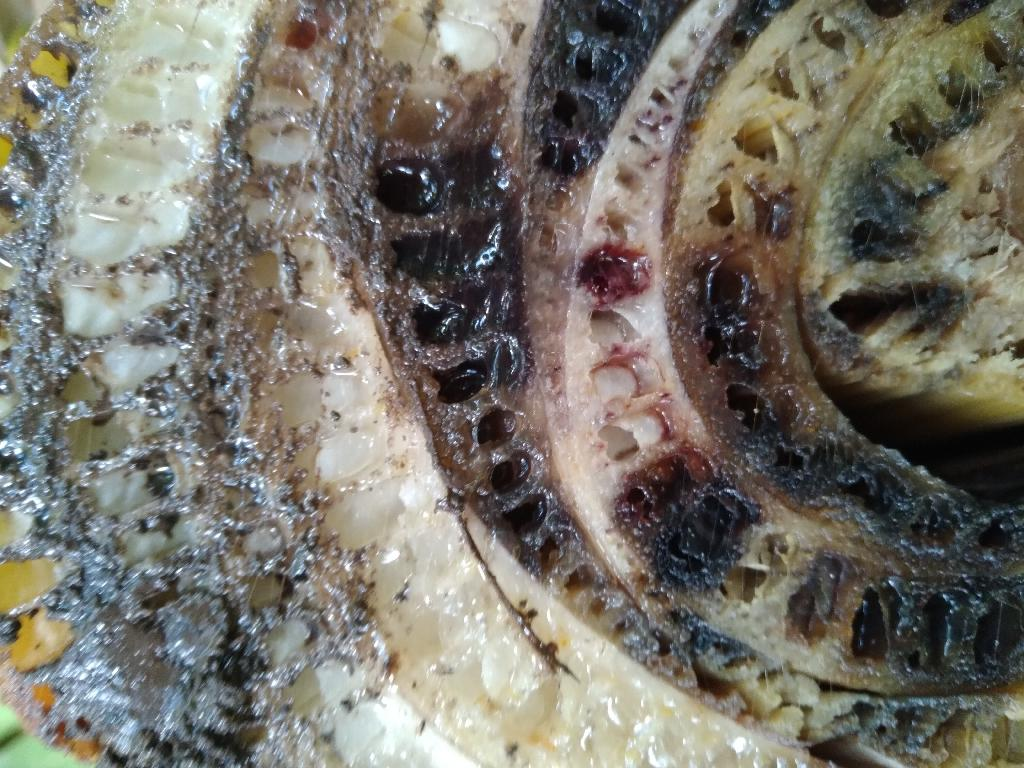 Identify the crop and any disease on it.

banana, fusarium wilt race 1
